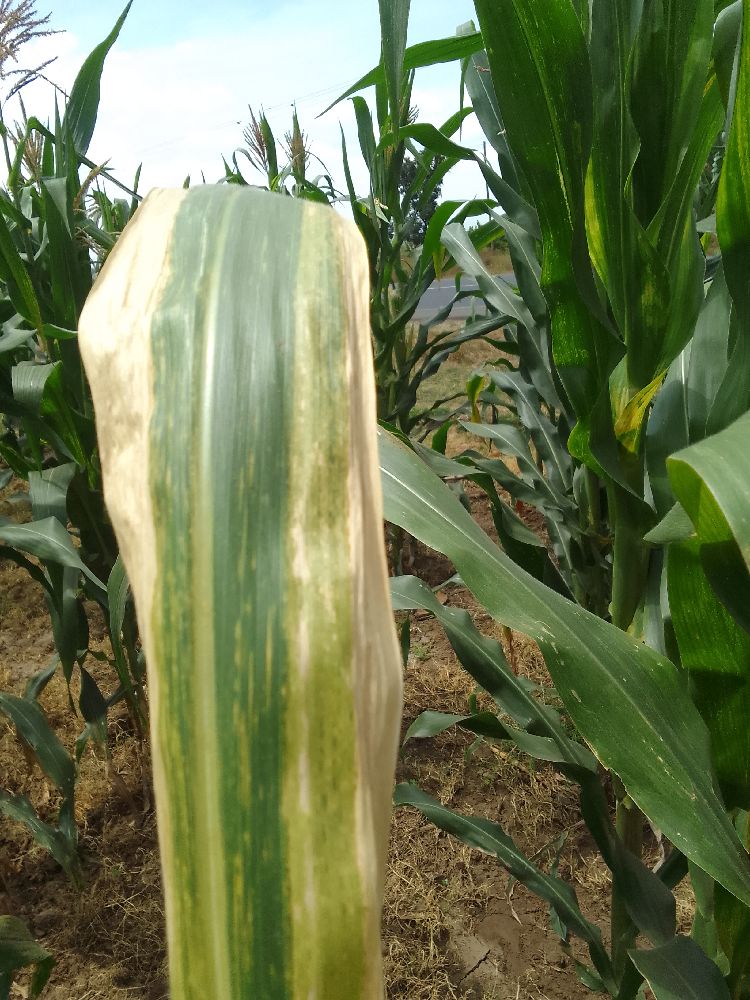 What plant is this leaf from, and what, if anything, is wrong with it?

maize, maize lethal necrosis
